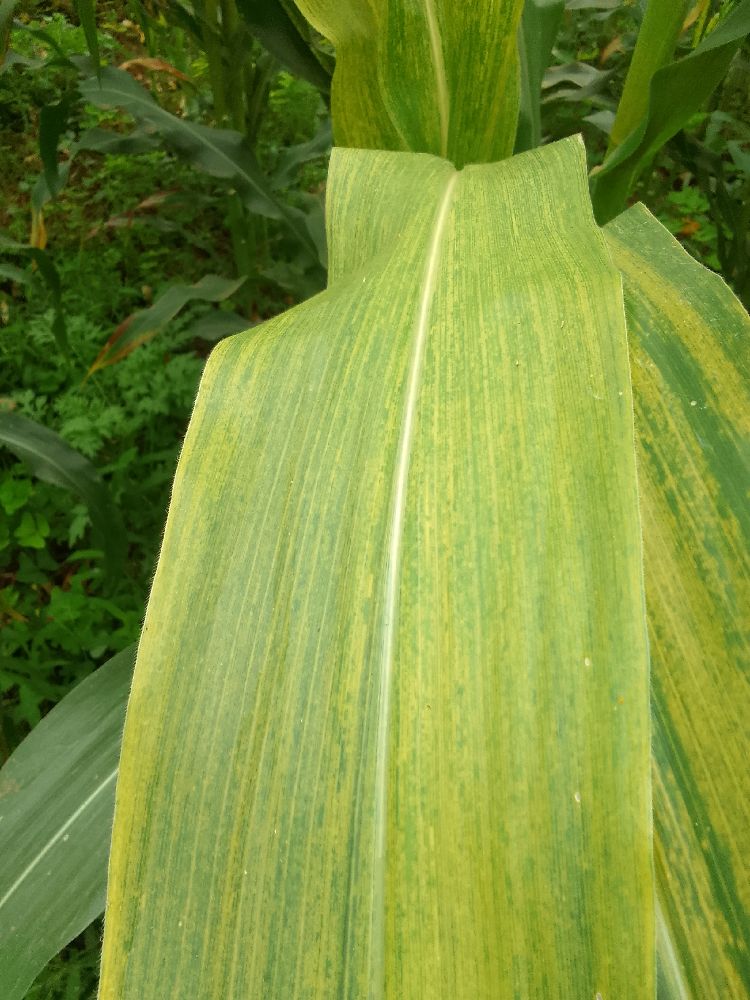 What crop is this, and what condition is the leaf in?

maize, maize lethal necrosis
